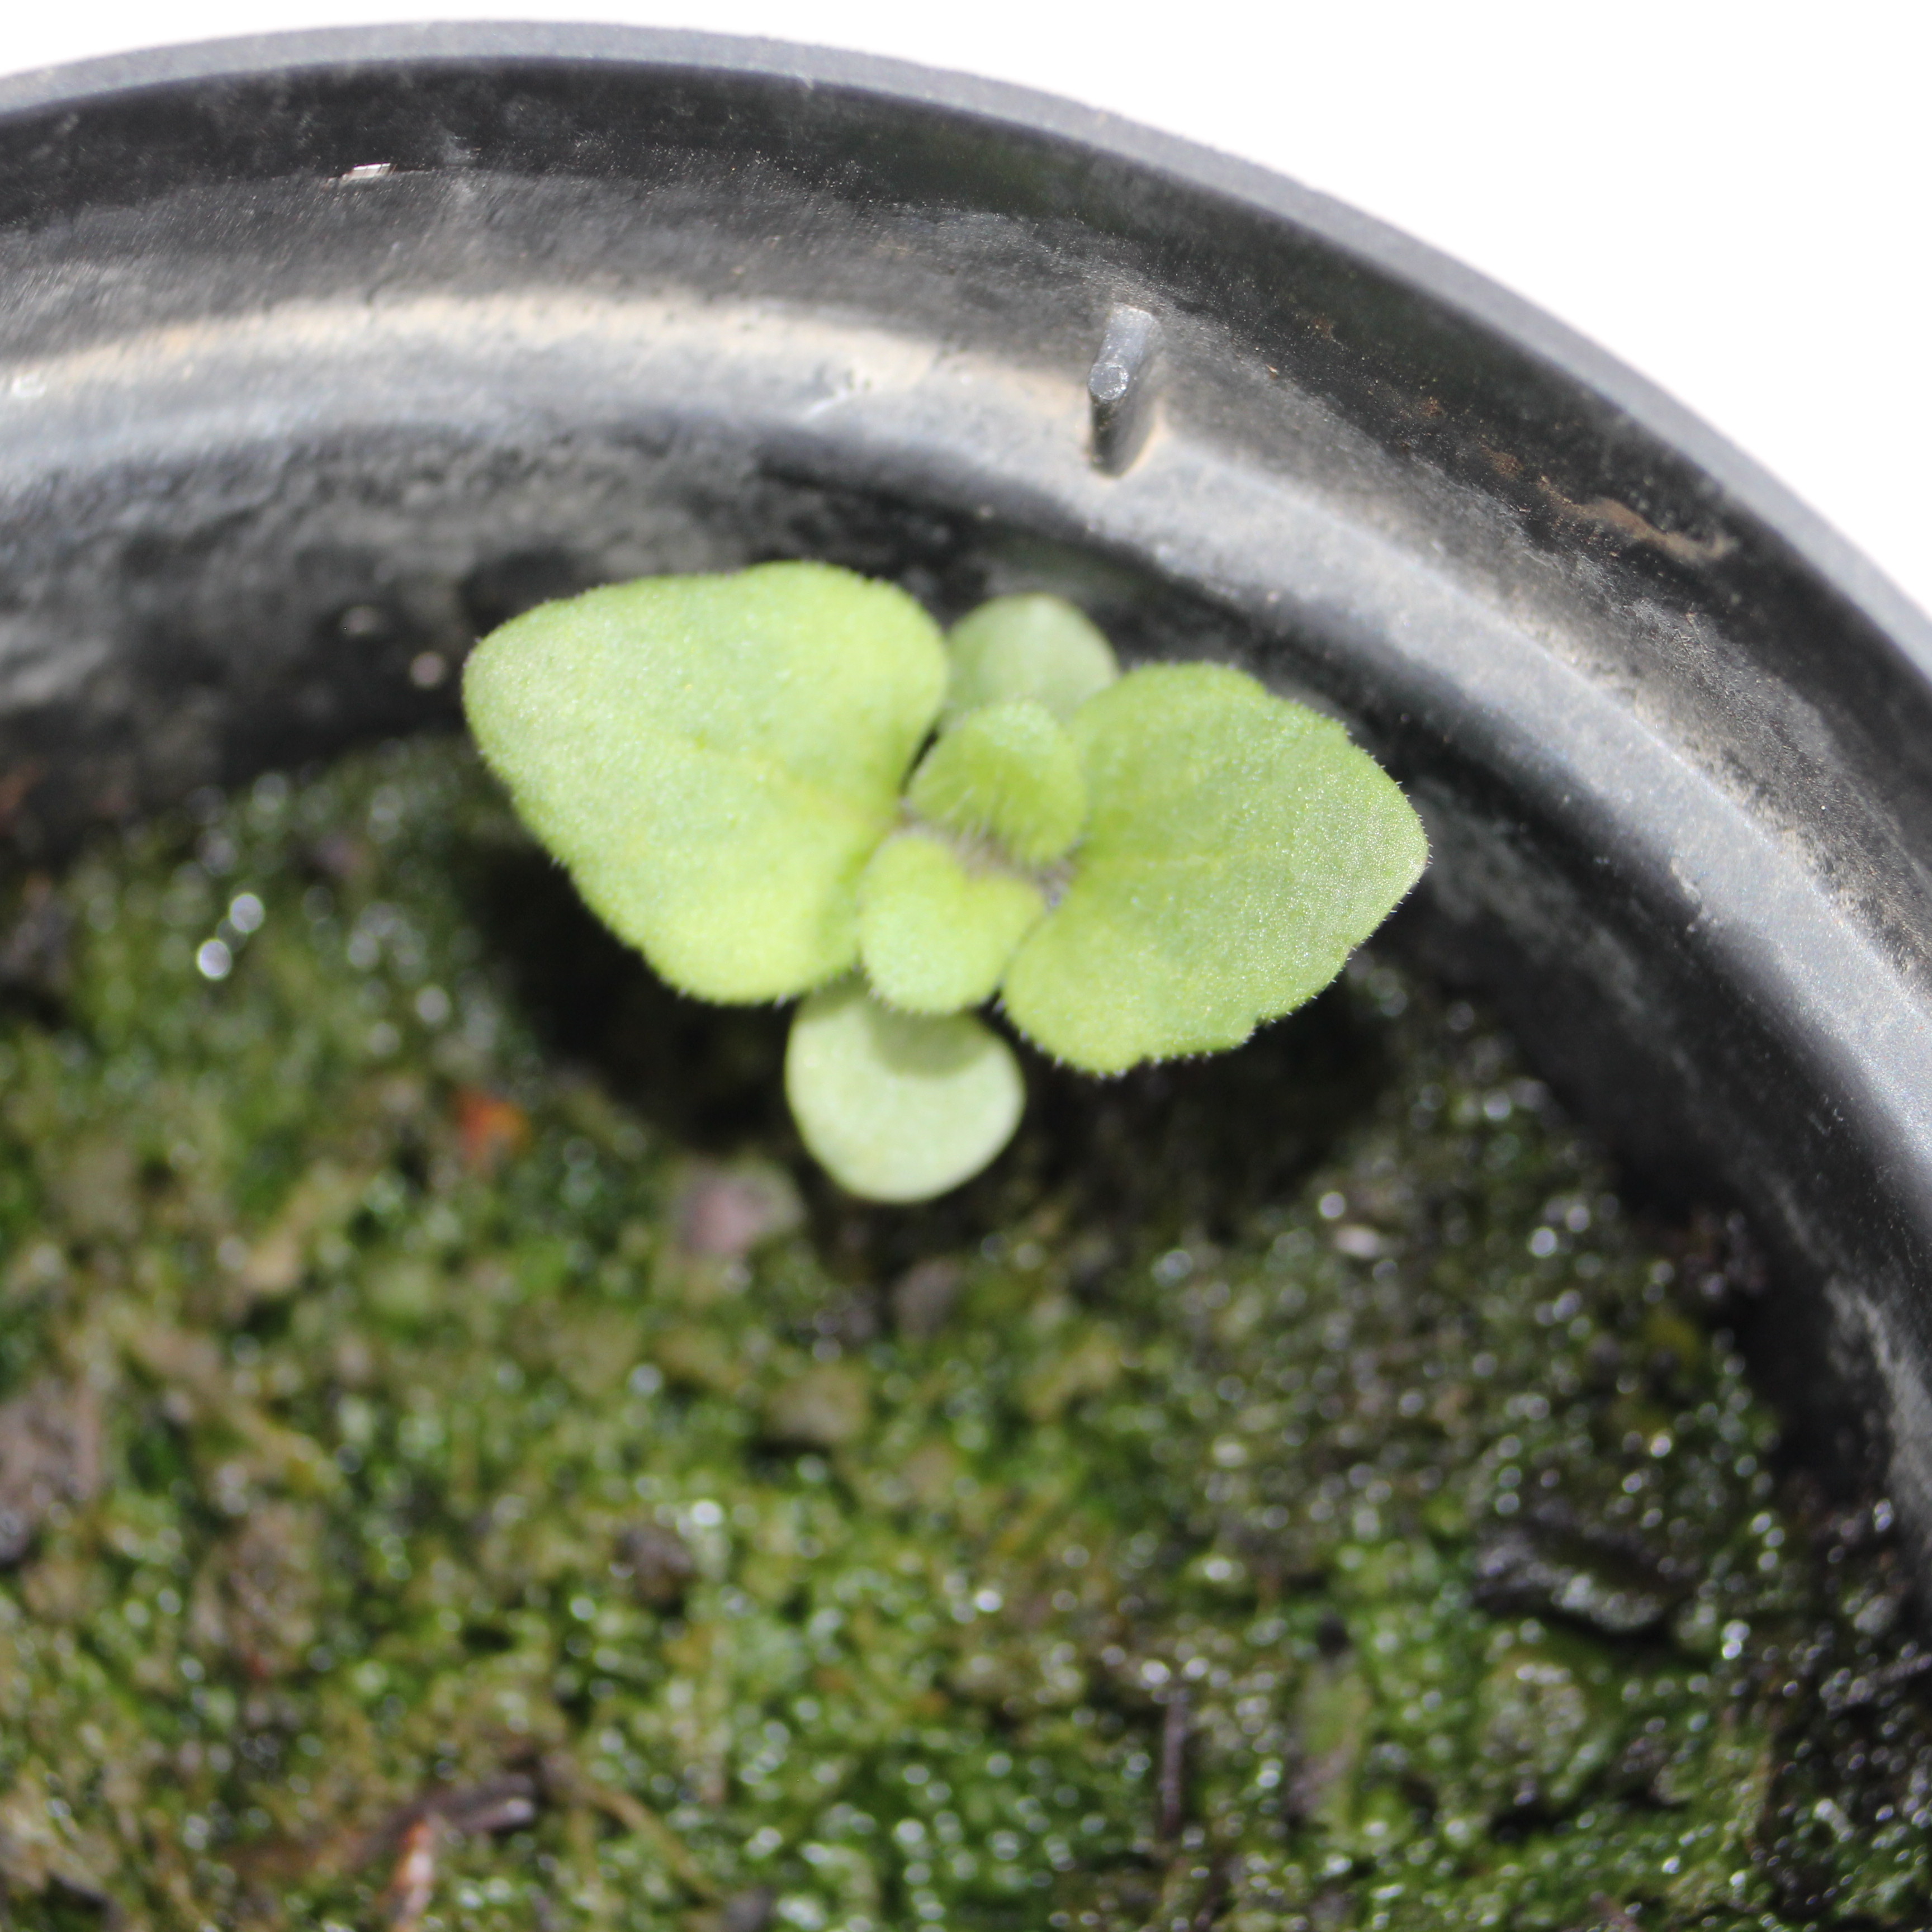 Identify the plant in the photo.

Veronica persica
